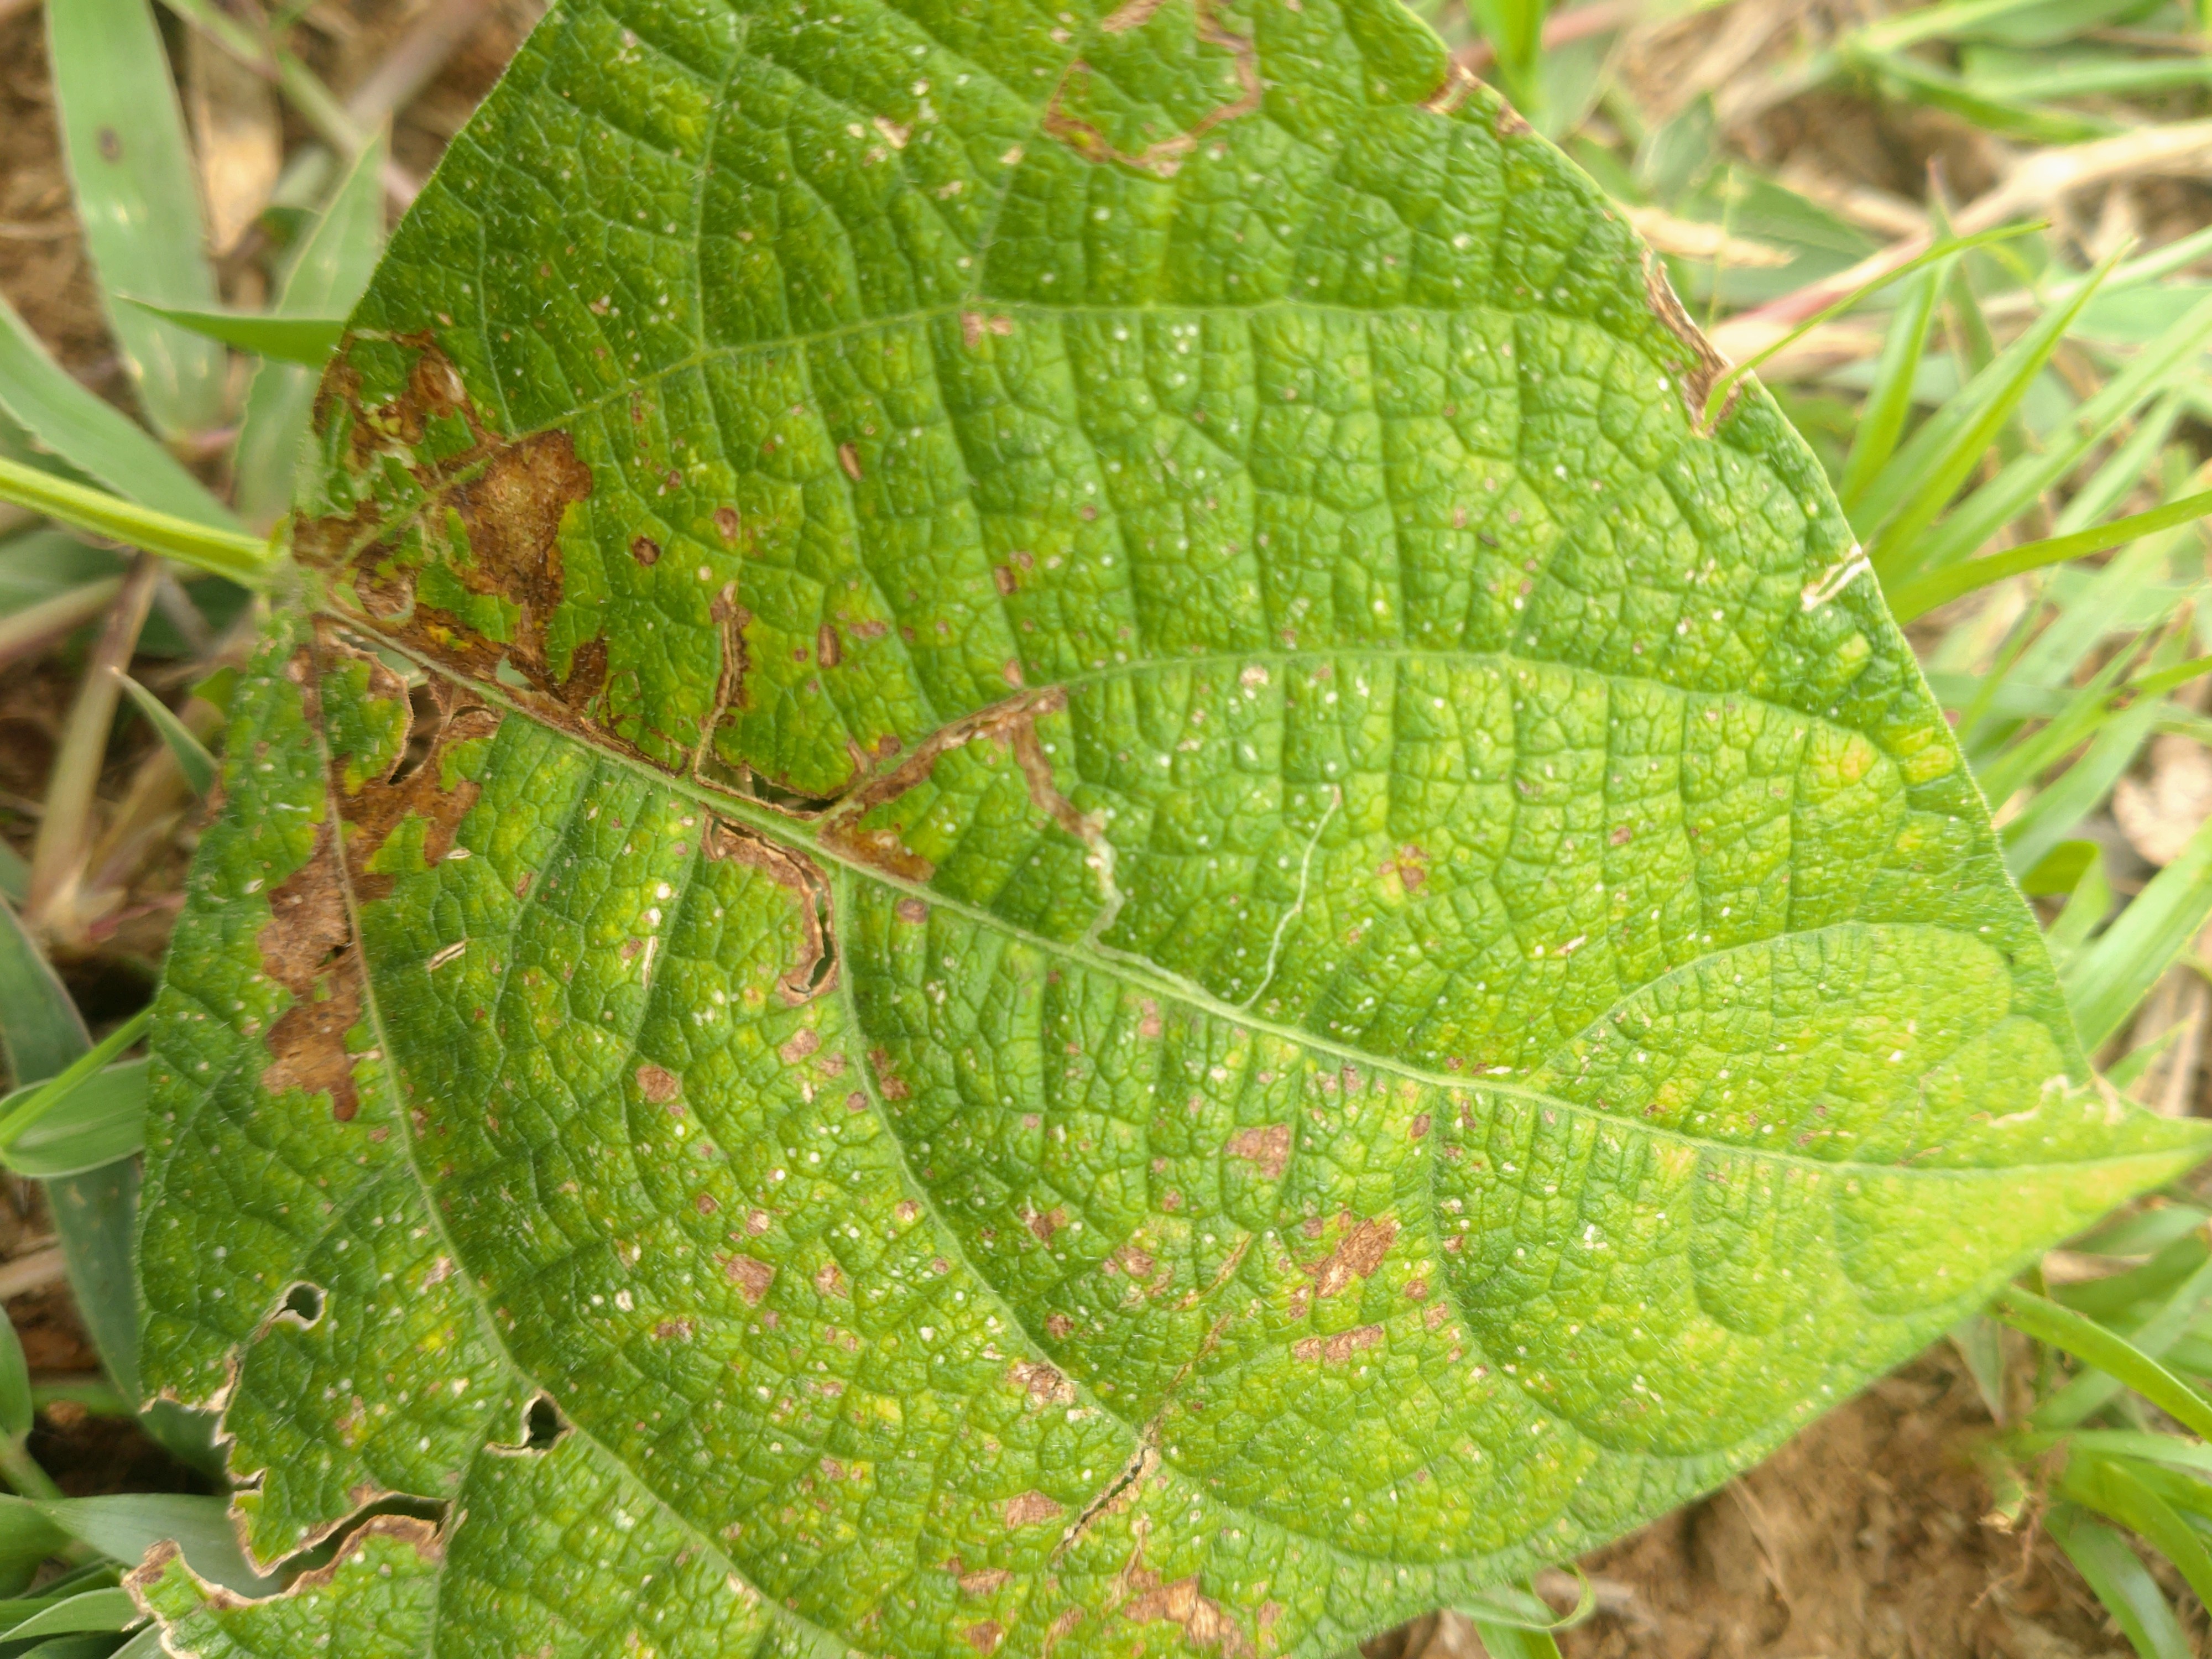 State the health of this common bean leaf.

rust
